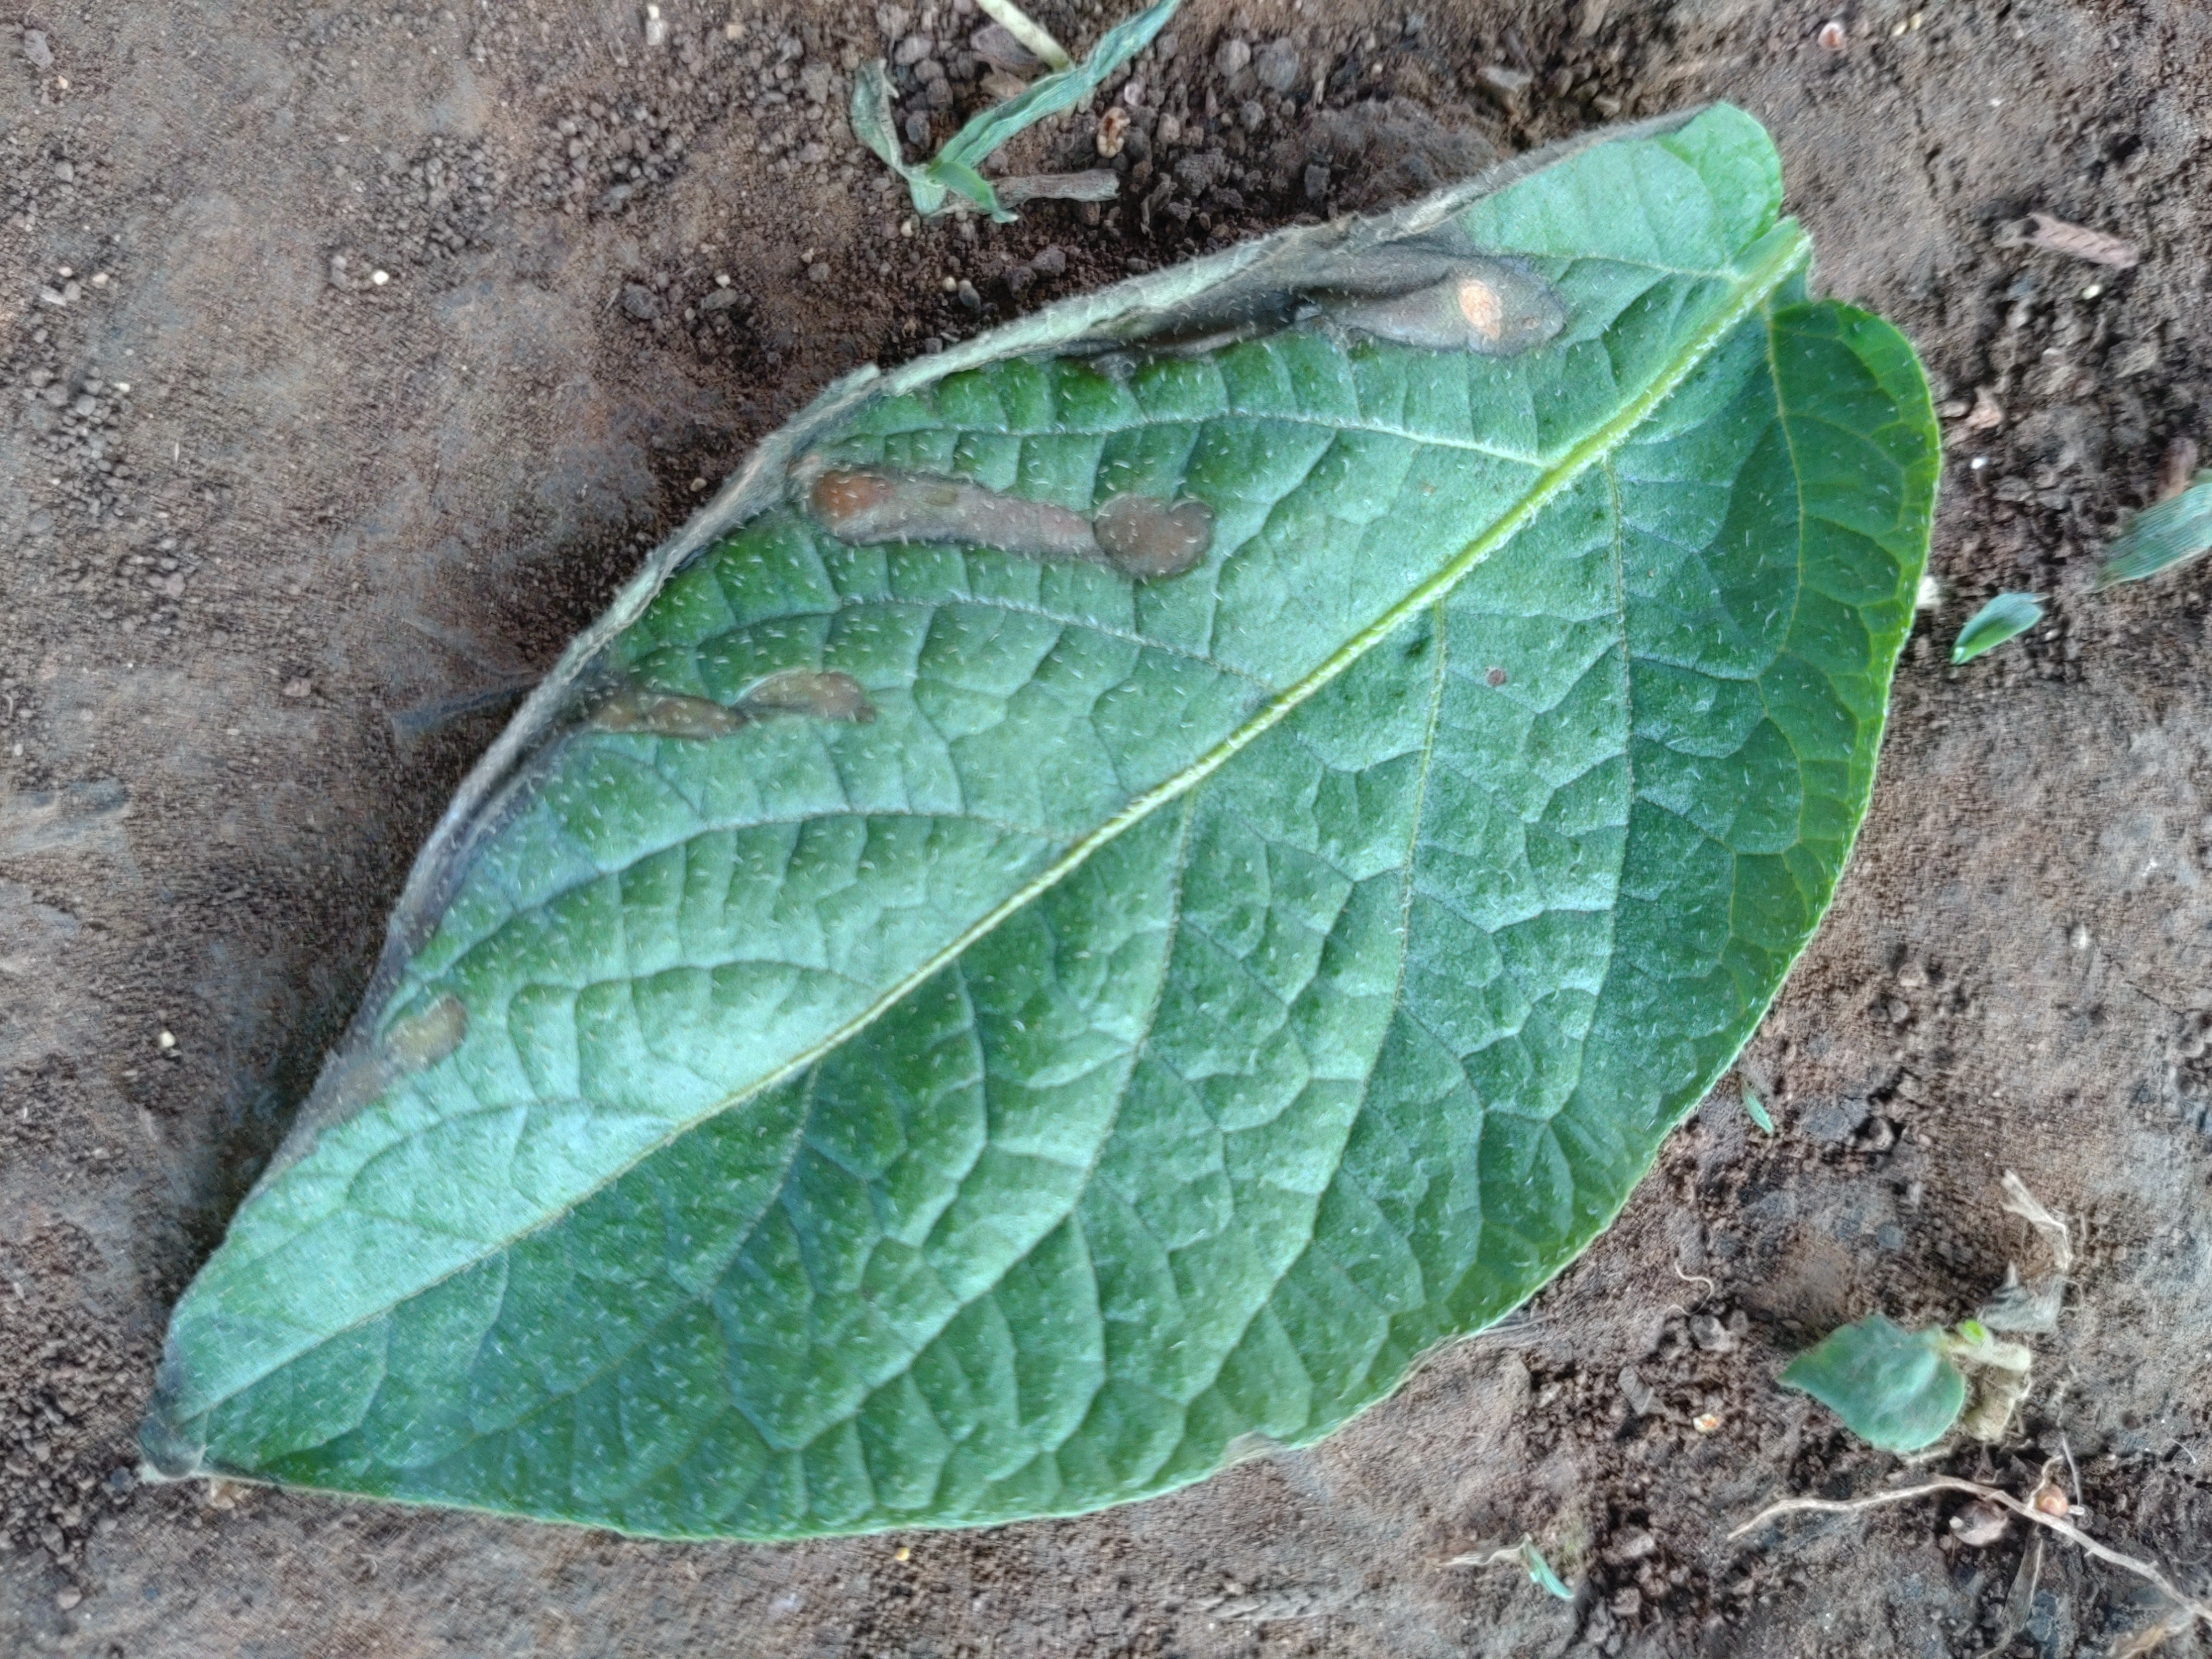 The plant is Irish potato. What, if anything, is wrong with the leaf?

early blight
